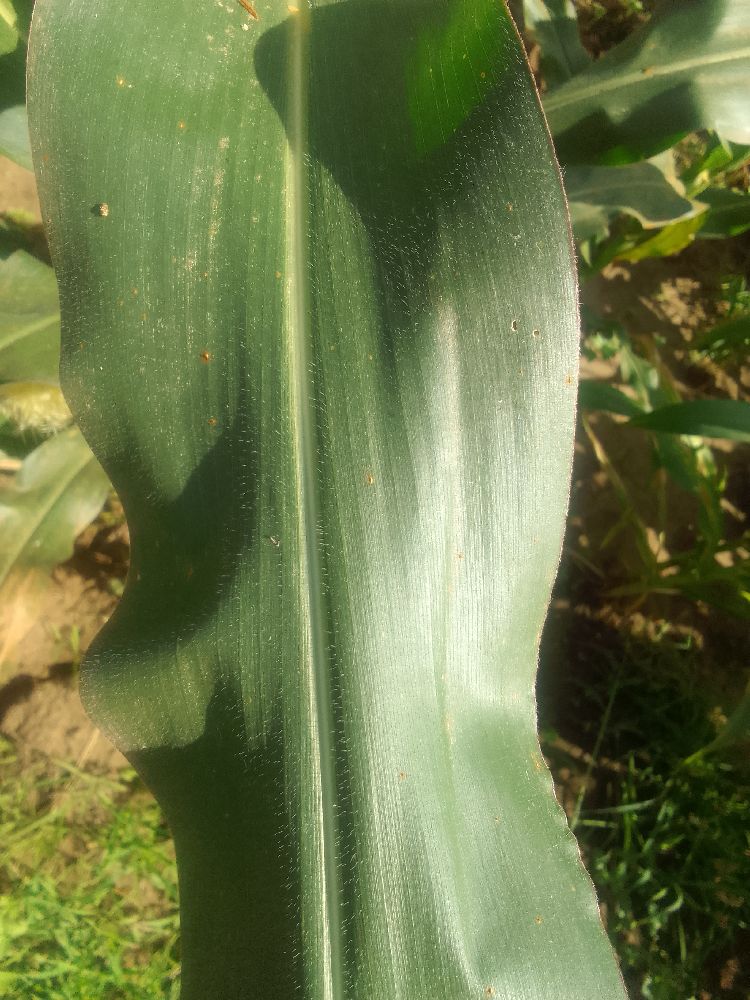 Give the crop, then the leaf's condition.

maize, healthy
